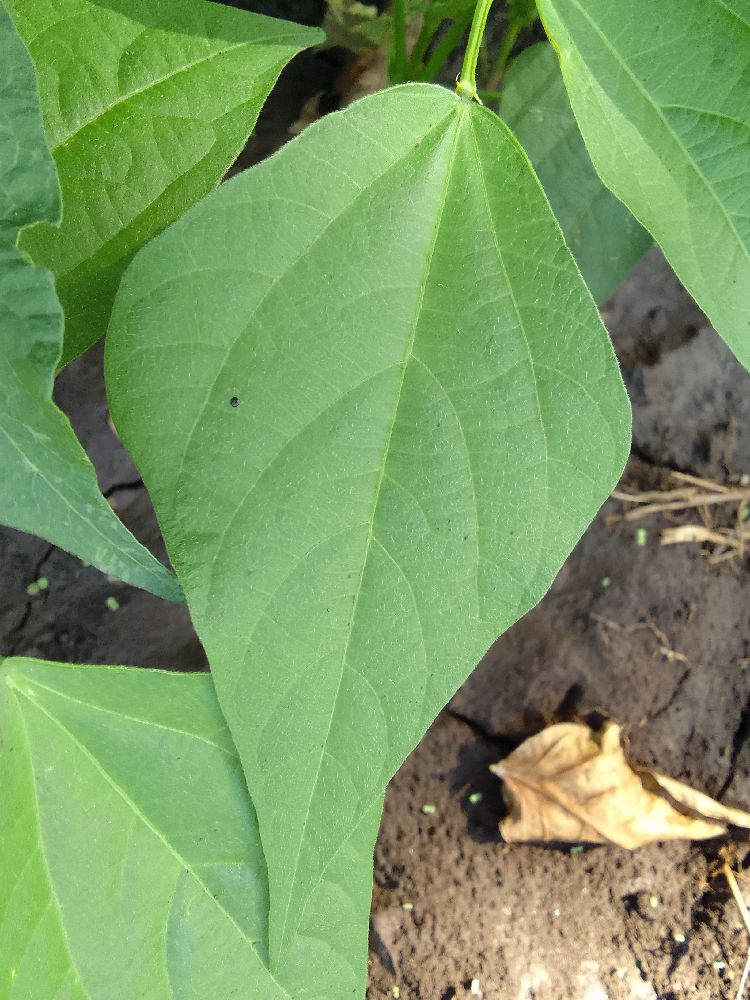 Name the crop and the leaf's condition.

common bean, healthy
